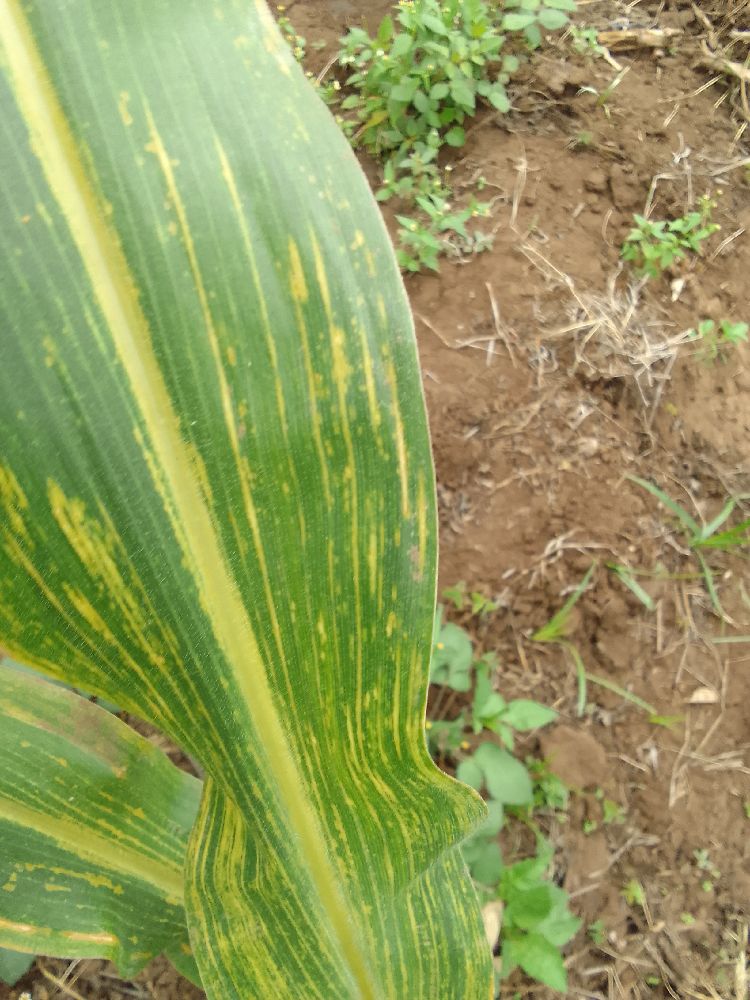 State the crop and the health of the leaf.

maize, maize lethal necrosis
